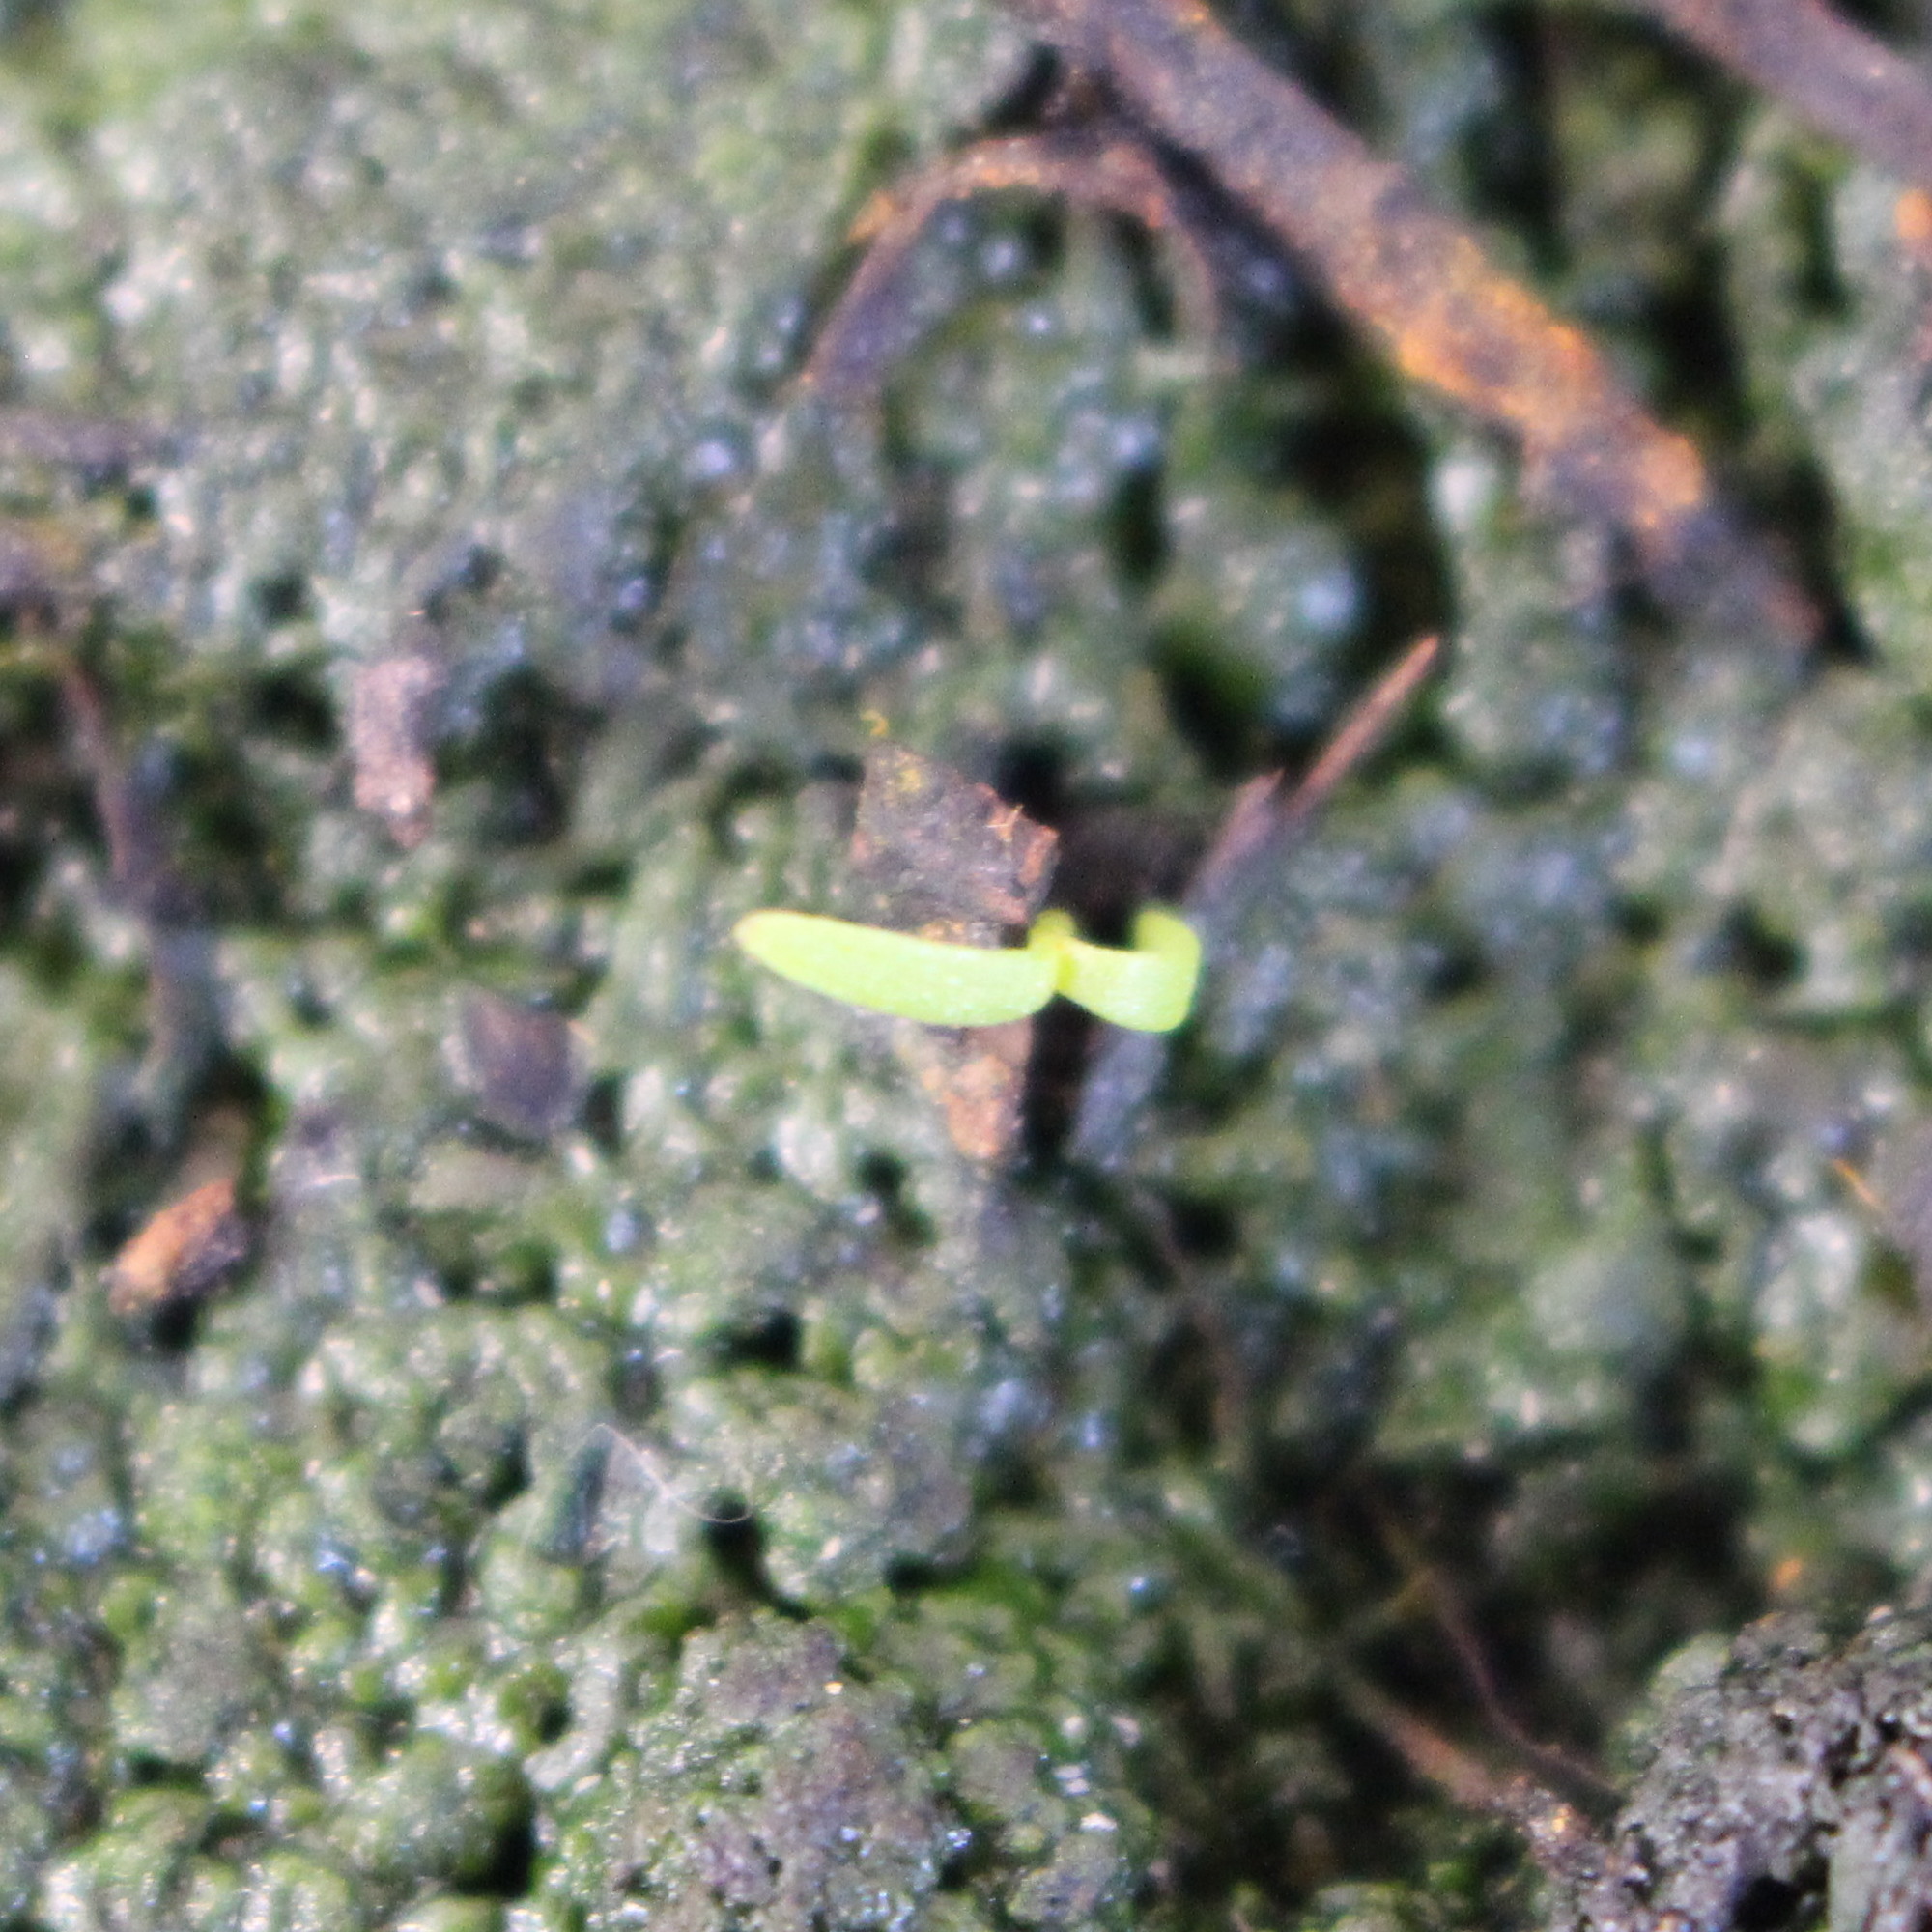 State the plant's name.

Papaver rhoeas
